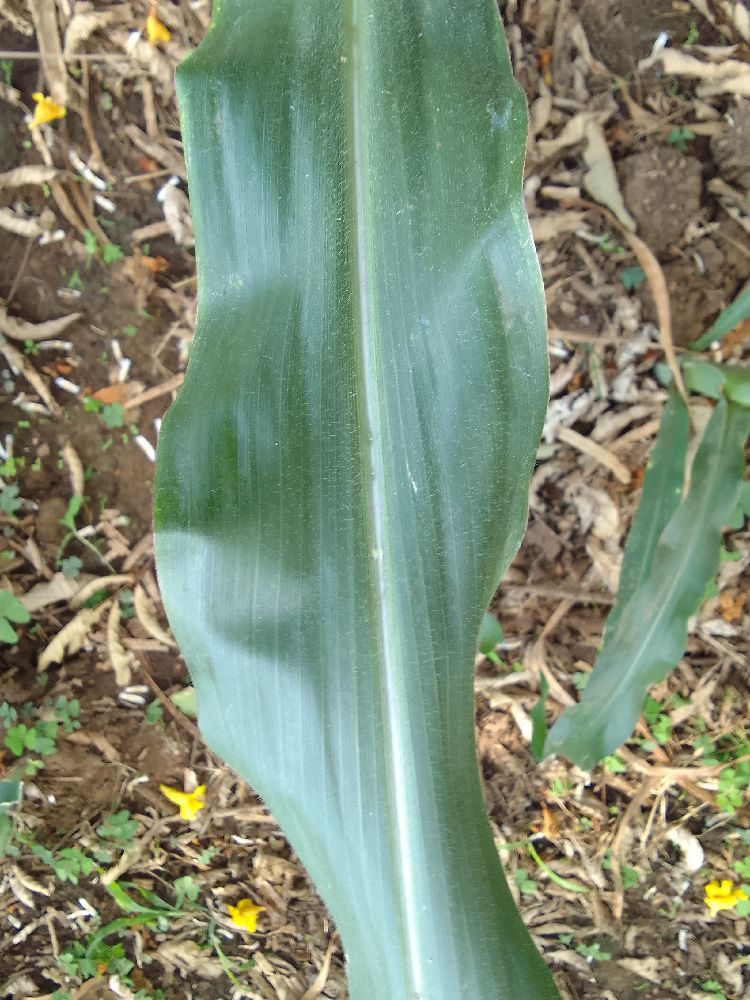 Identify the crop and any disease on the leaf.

maize, healthy
